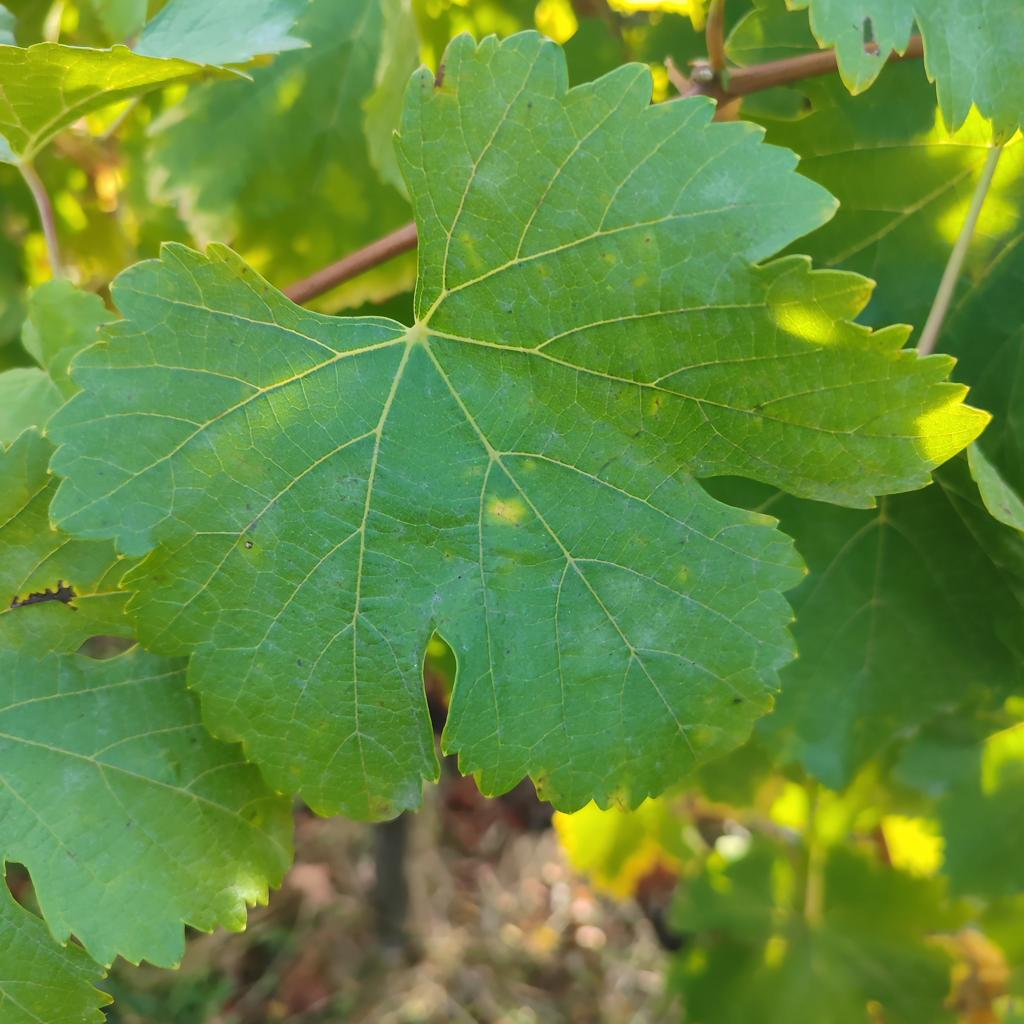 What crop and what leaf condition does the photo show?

grapevine, powdery mildew
